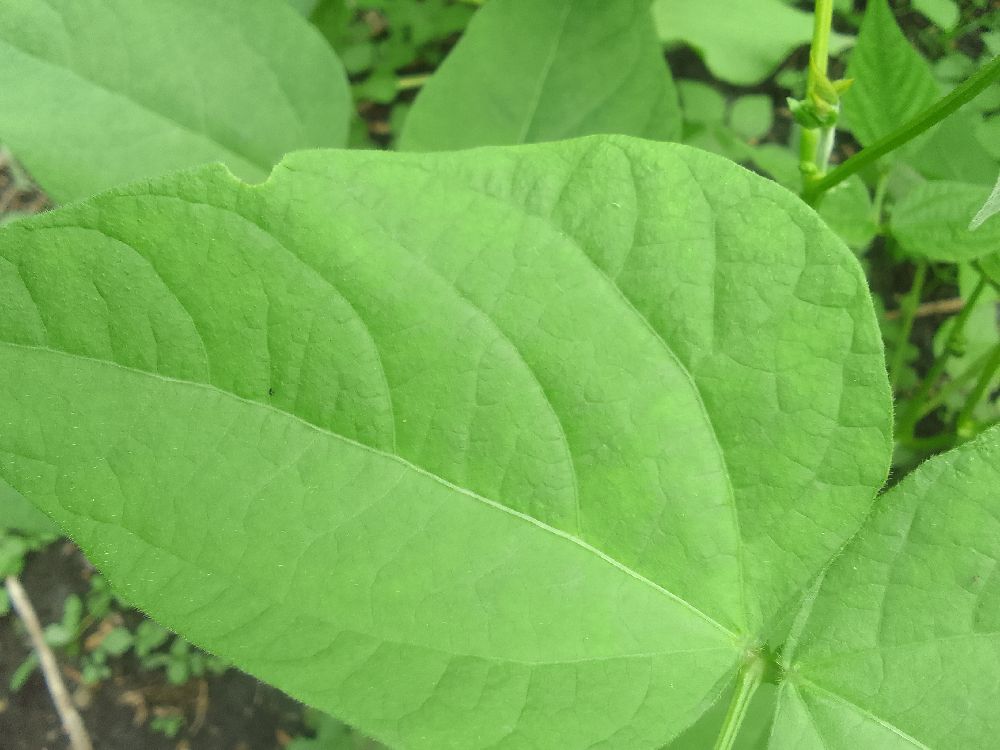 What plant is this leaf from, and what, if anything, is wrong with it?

common bean, healthy
